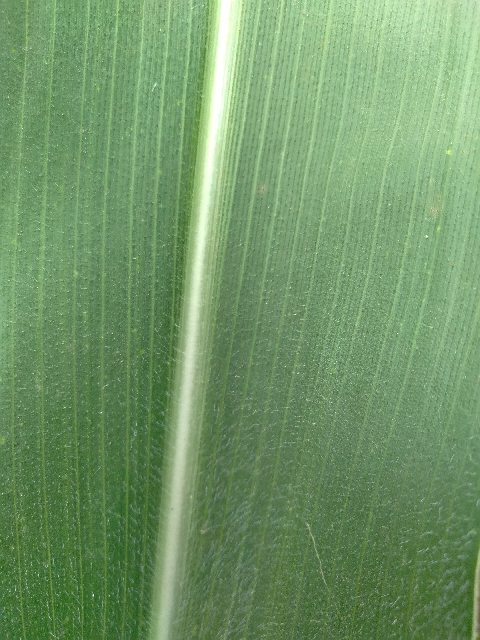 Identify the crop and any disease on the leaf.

maize, healthy
